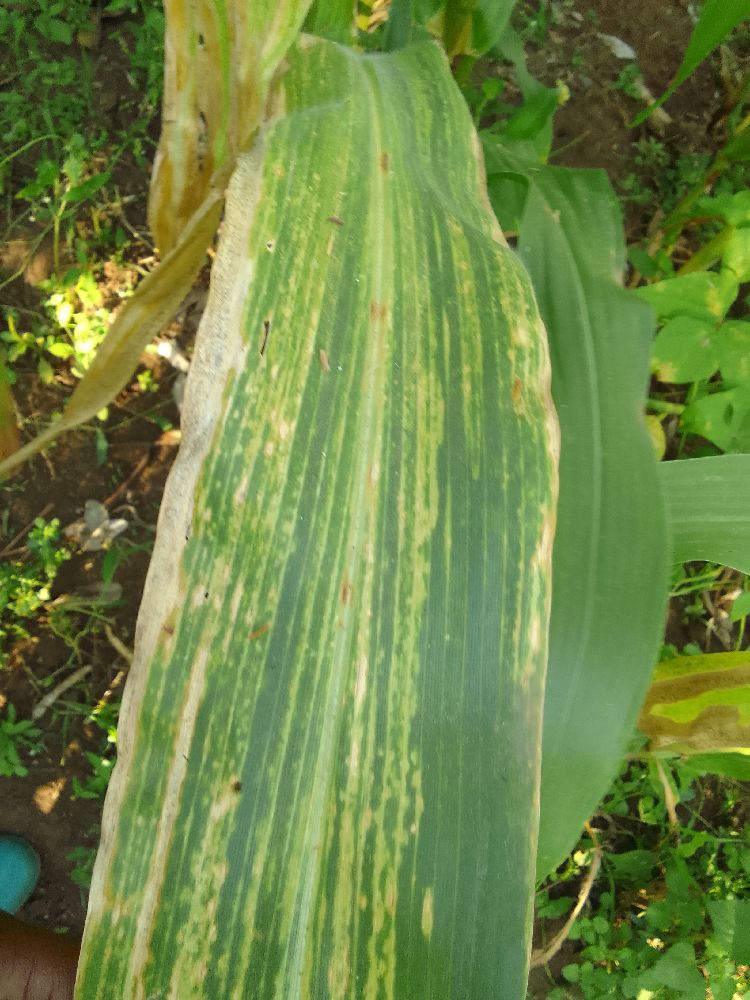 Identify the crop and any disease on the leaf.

maize, maize lethal necrosis
